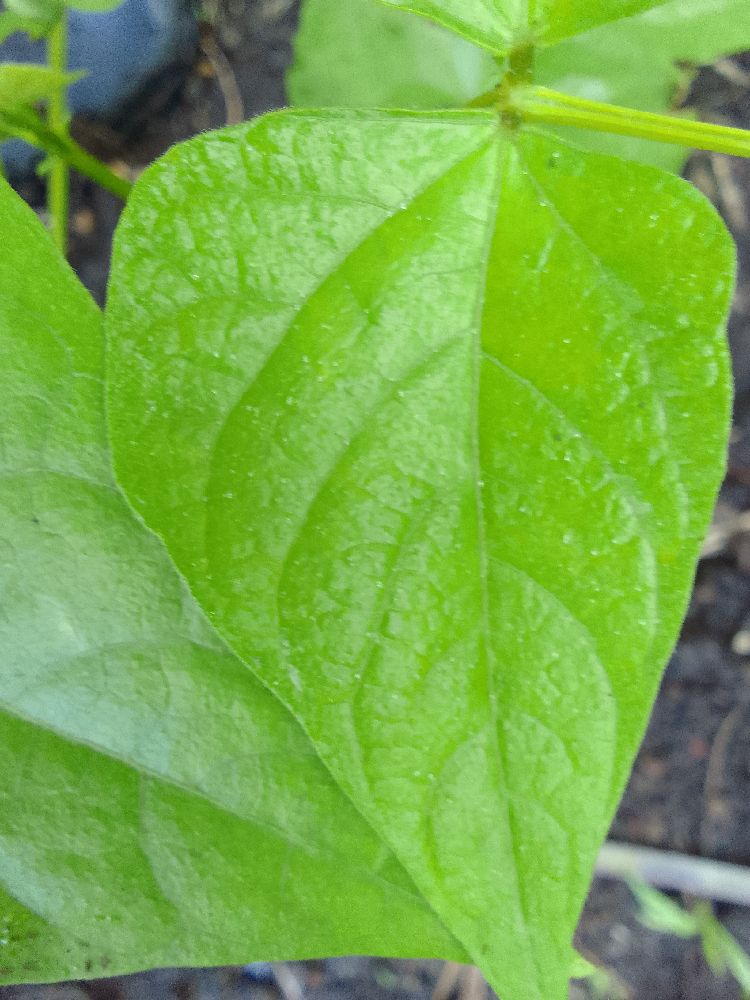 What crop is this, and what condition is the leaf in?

common bean, healthy
